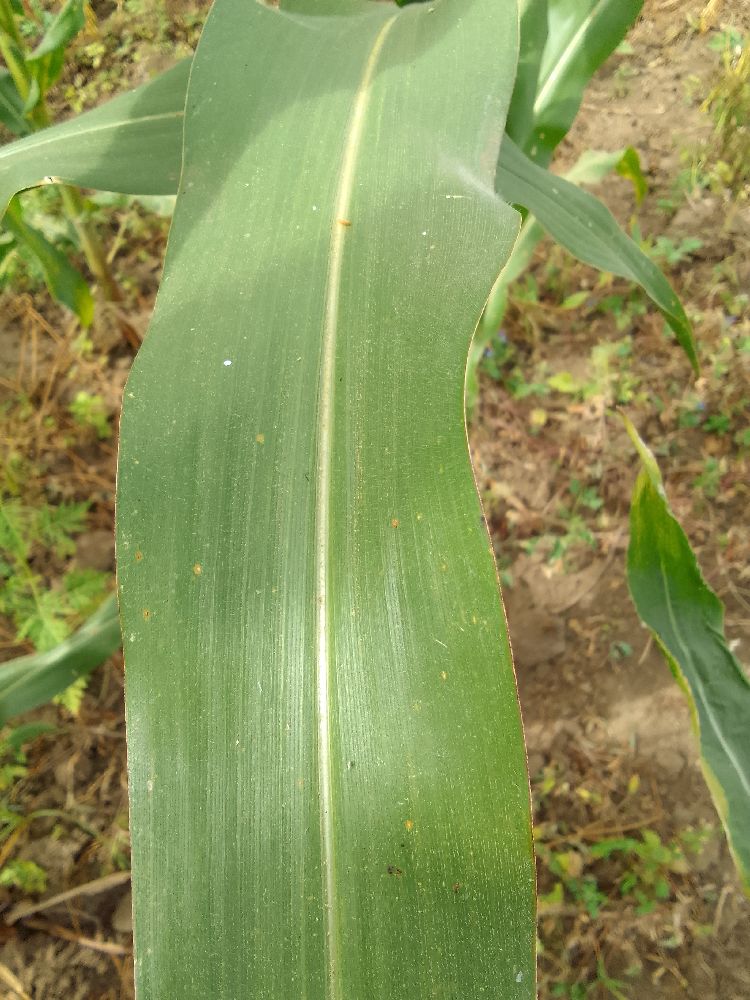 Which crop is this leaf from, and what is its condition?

maize, healthy
